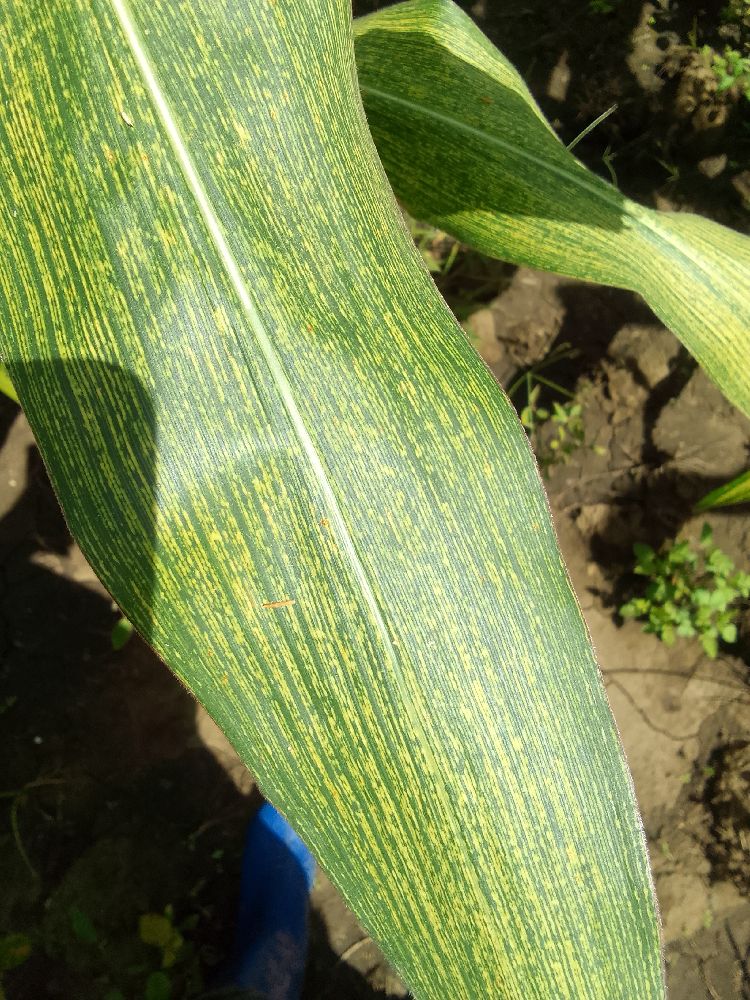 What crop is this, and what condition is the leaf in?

maize, maize streak virus
